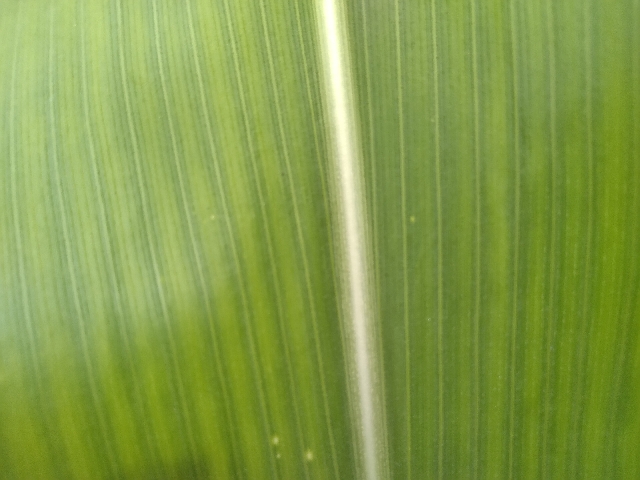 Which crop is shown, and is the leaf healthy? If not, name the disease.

maize, healthy
